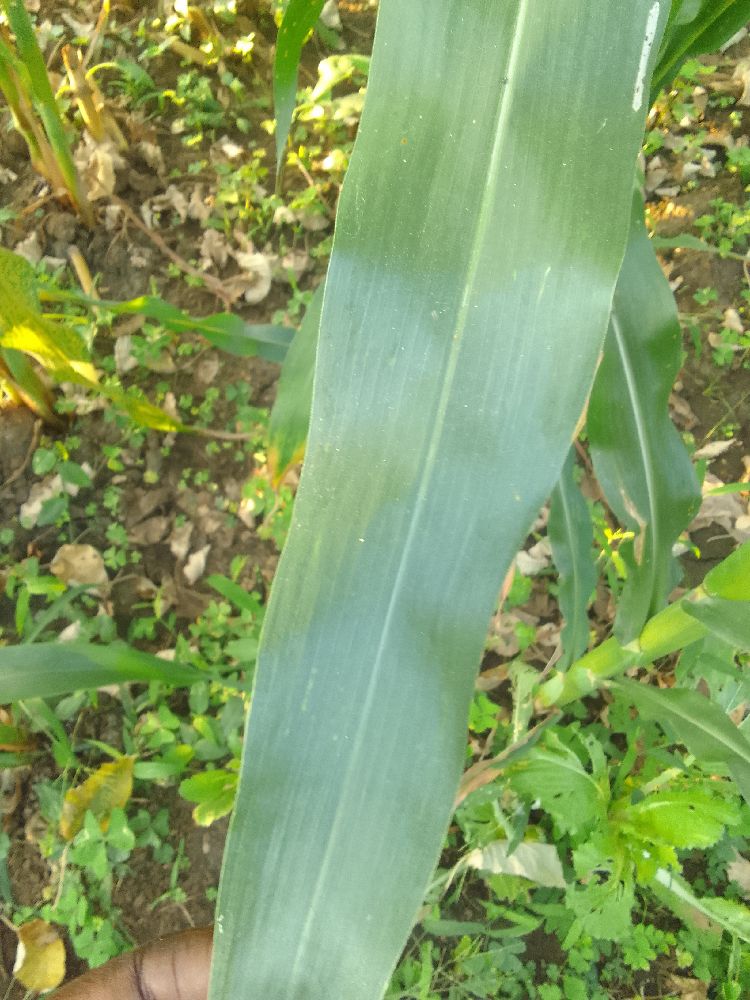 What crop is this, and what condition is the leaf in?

maize, healthy
